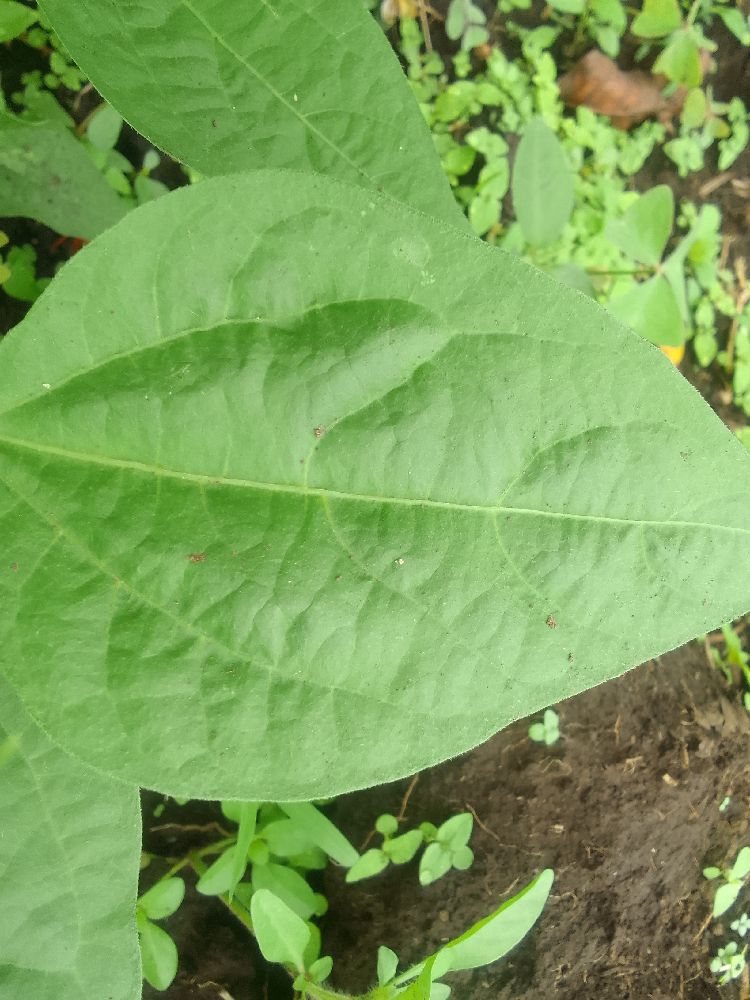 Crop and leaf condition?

common bean, healthy
